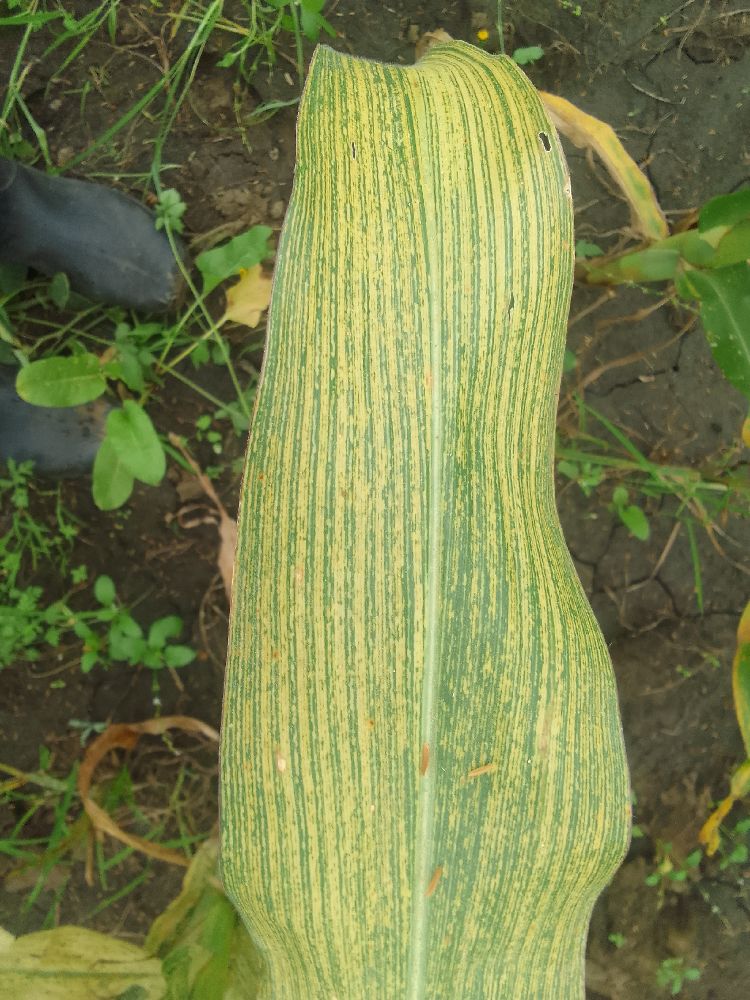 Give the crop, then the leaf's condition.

maize, maize streak virus
